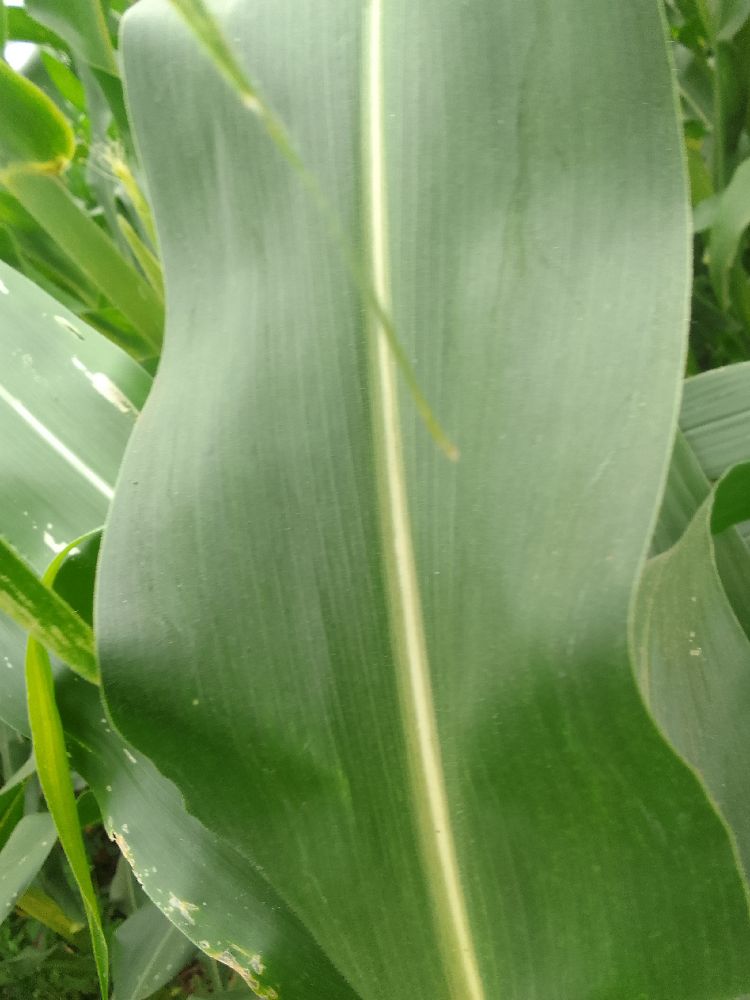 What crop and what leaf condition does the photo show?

maize, healthy
